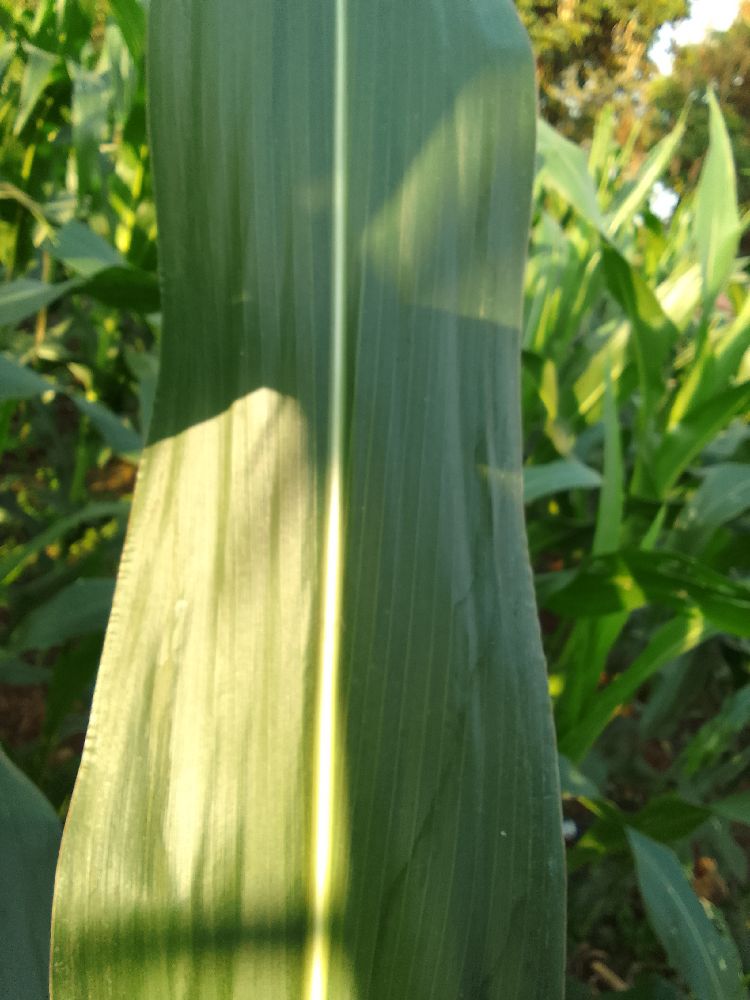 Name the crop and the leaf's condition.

maize, healthy
